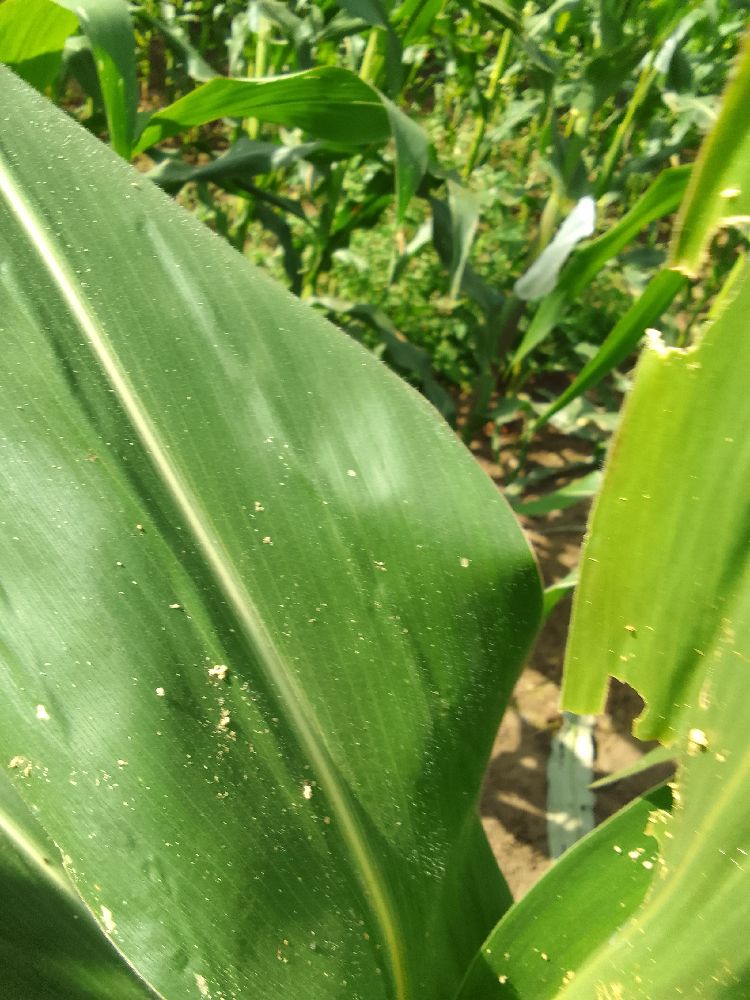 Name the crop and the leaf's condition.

maize, healthy
